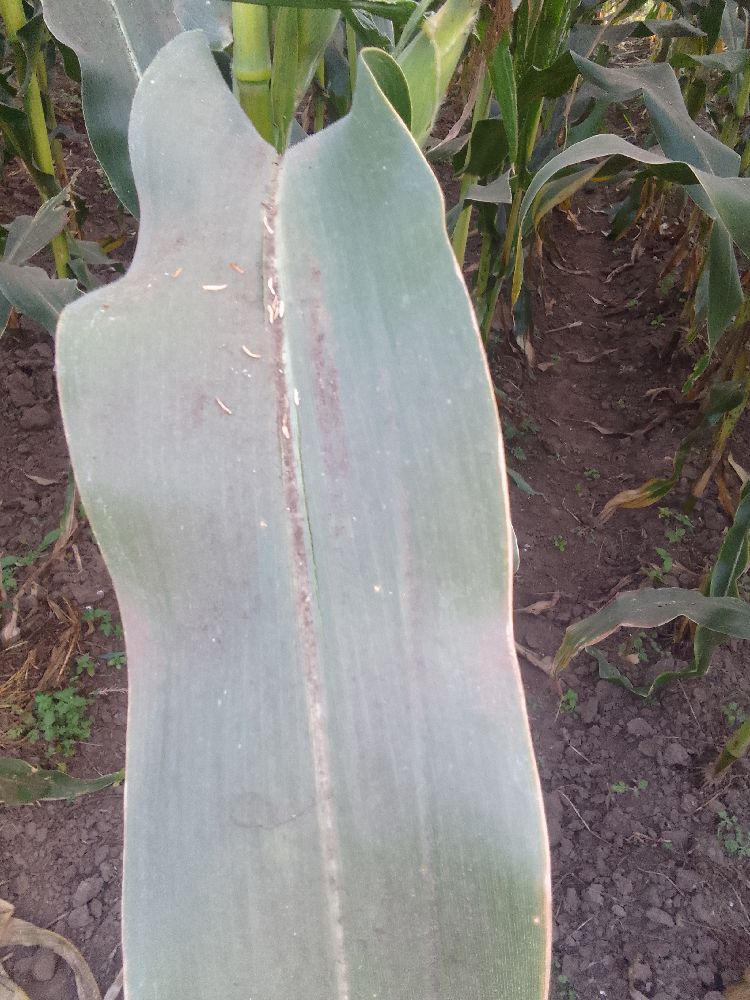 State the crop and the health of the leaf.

maize, healthy
